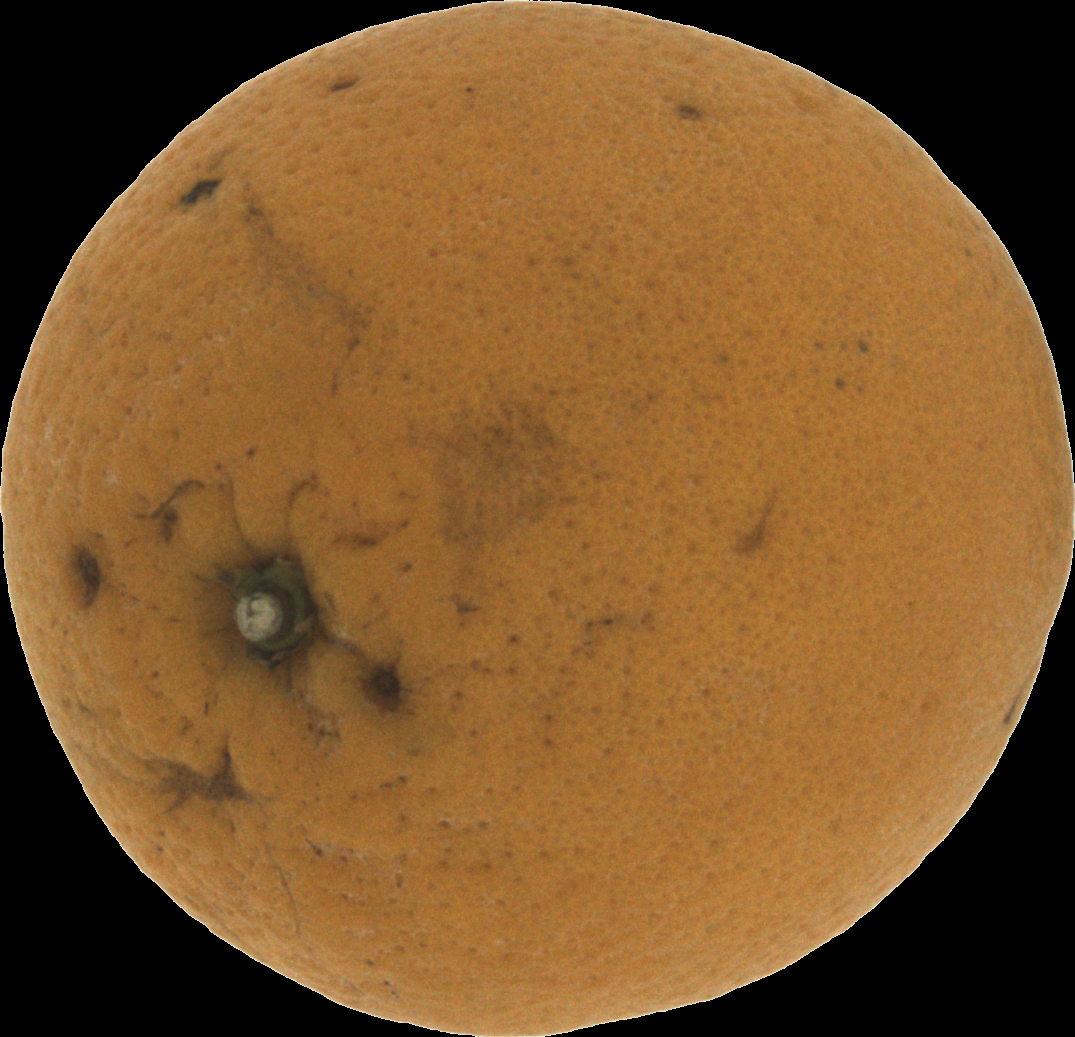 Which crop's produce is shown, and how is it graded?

orange, bad
